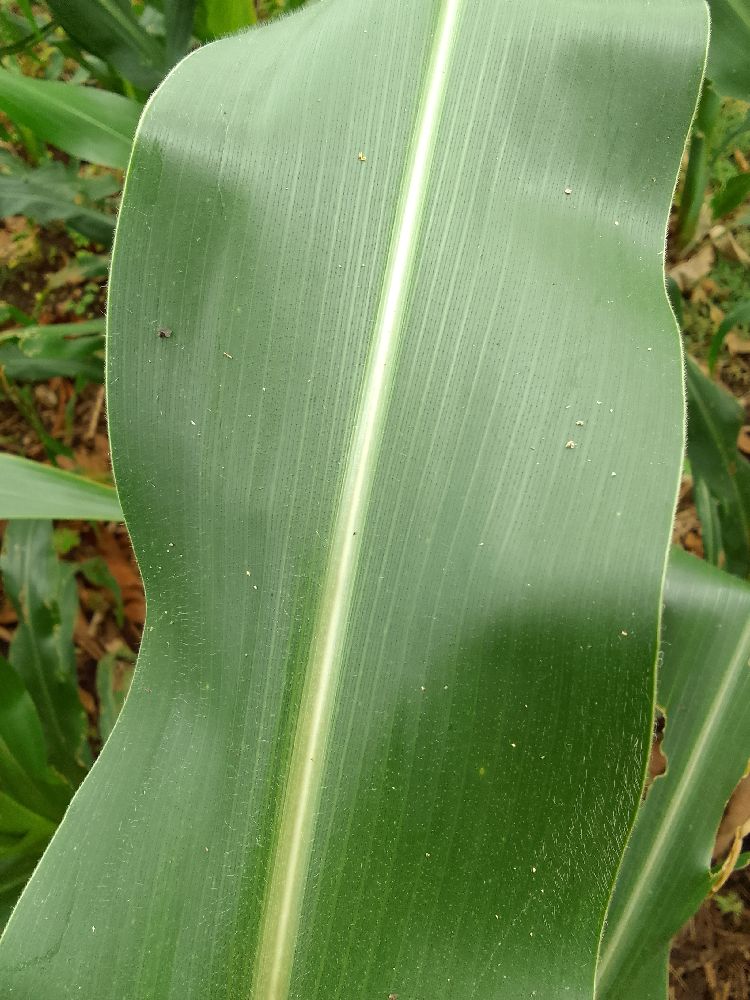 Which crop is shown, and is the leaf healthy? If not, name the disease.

maize, healthy
